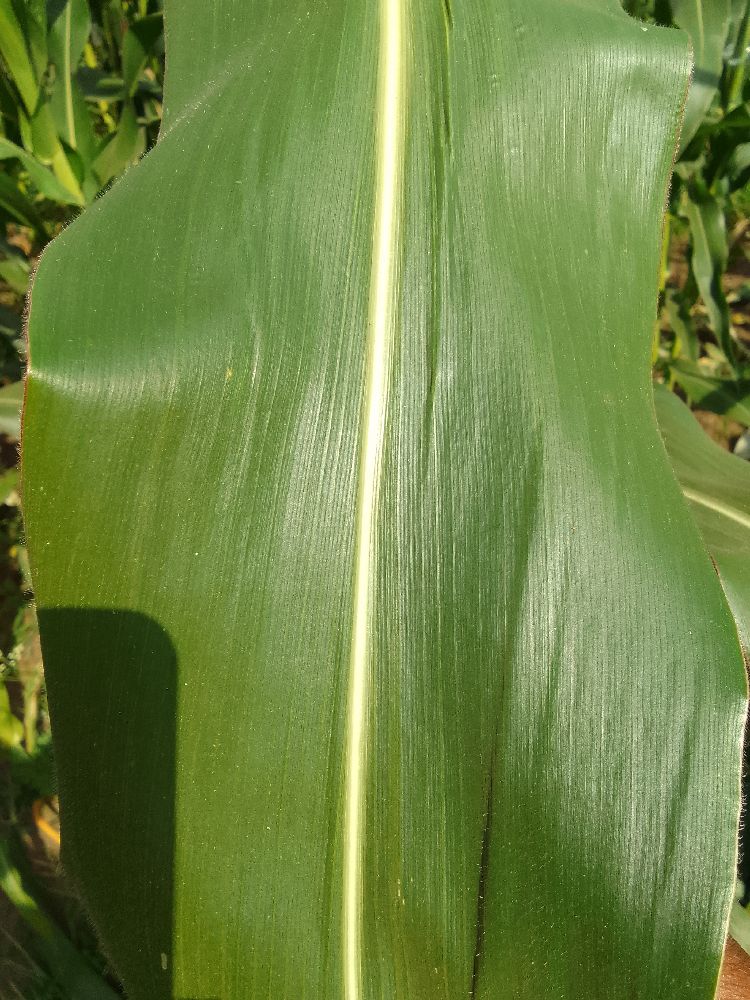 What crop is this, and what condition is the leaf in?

maize, healthy
